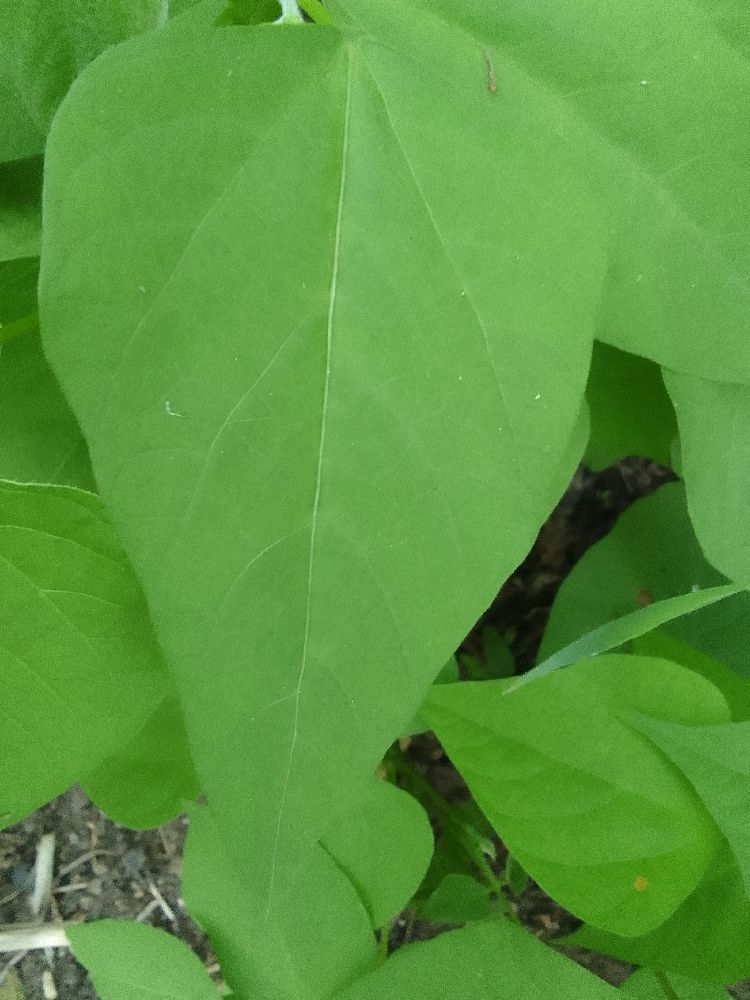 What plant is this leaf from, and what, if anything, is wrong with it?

common bean, healthy
